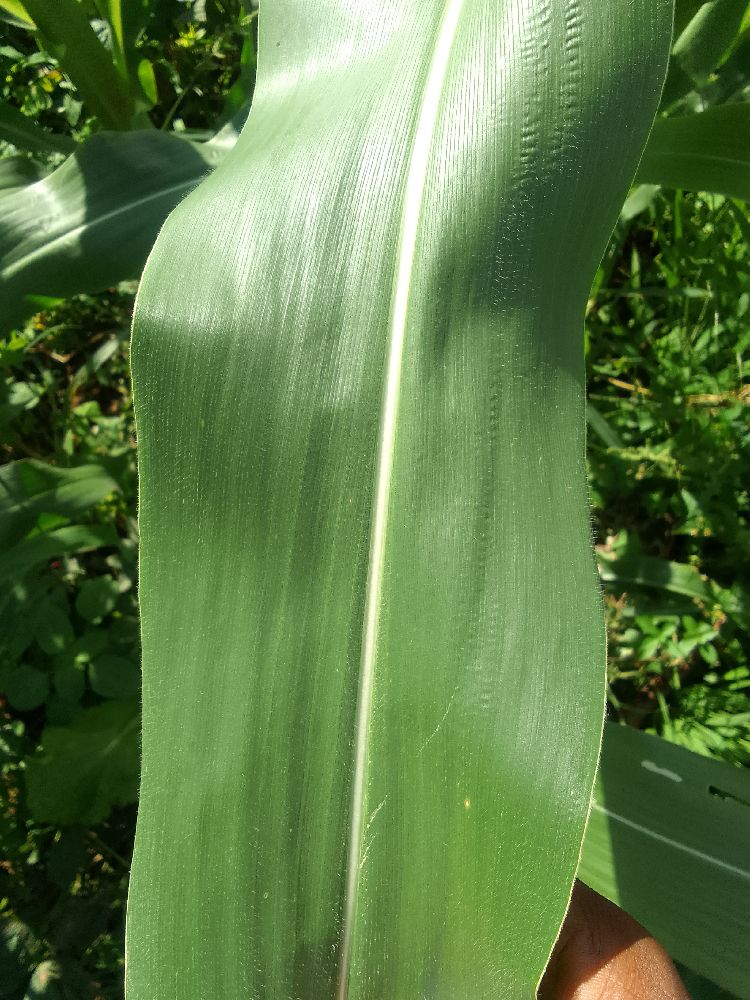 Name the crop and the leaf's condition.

maize, healthy
